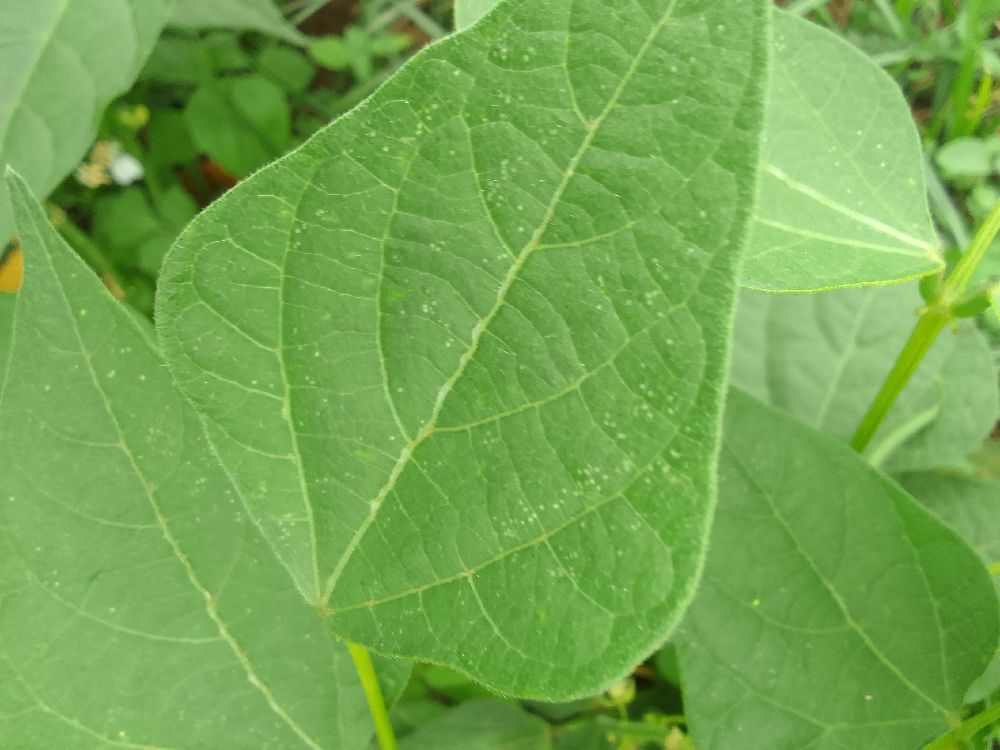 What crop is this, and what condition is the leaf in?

common bean, healthy
